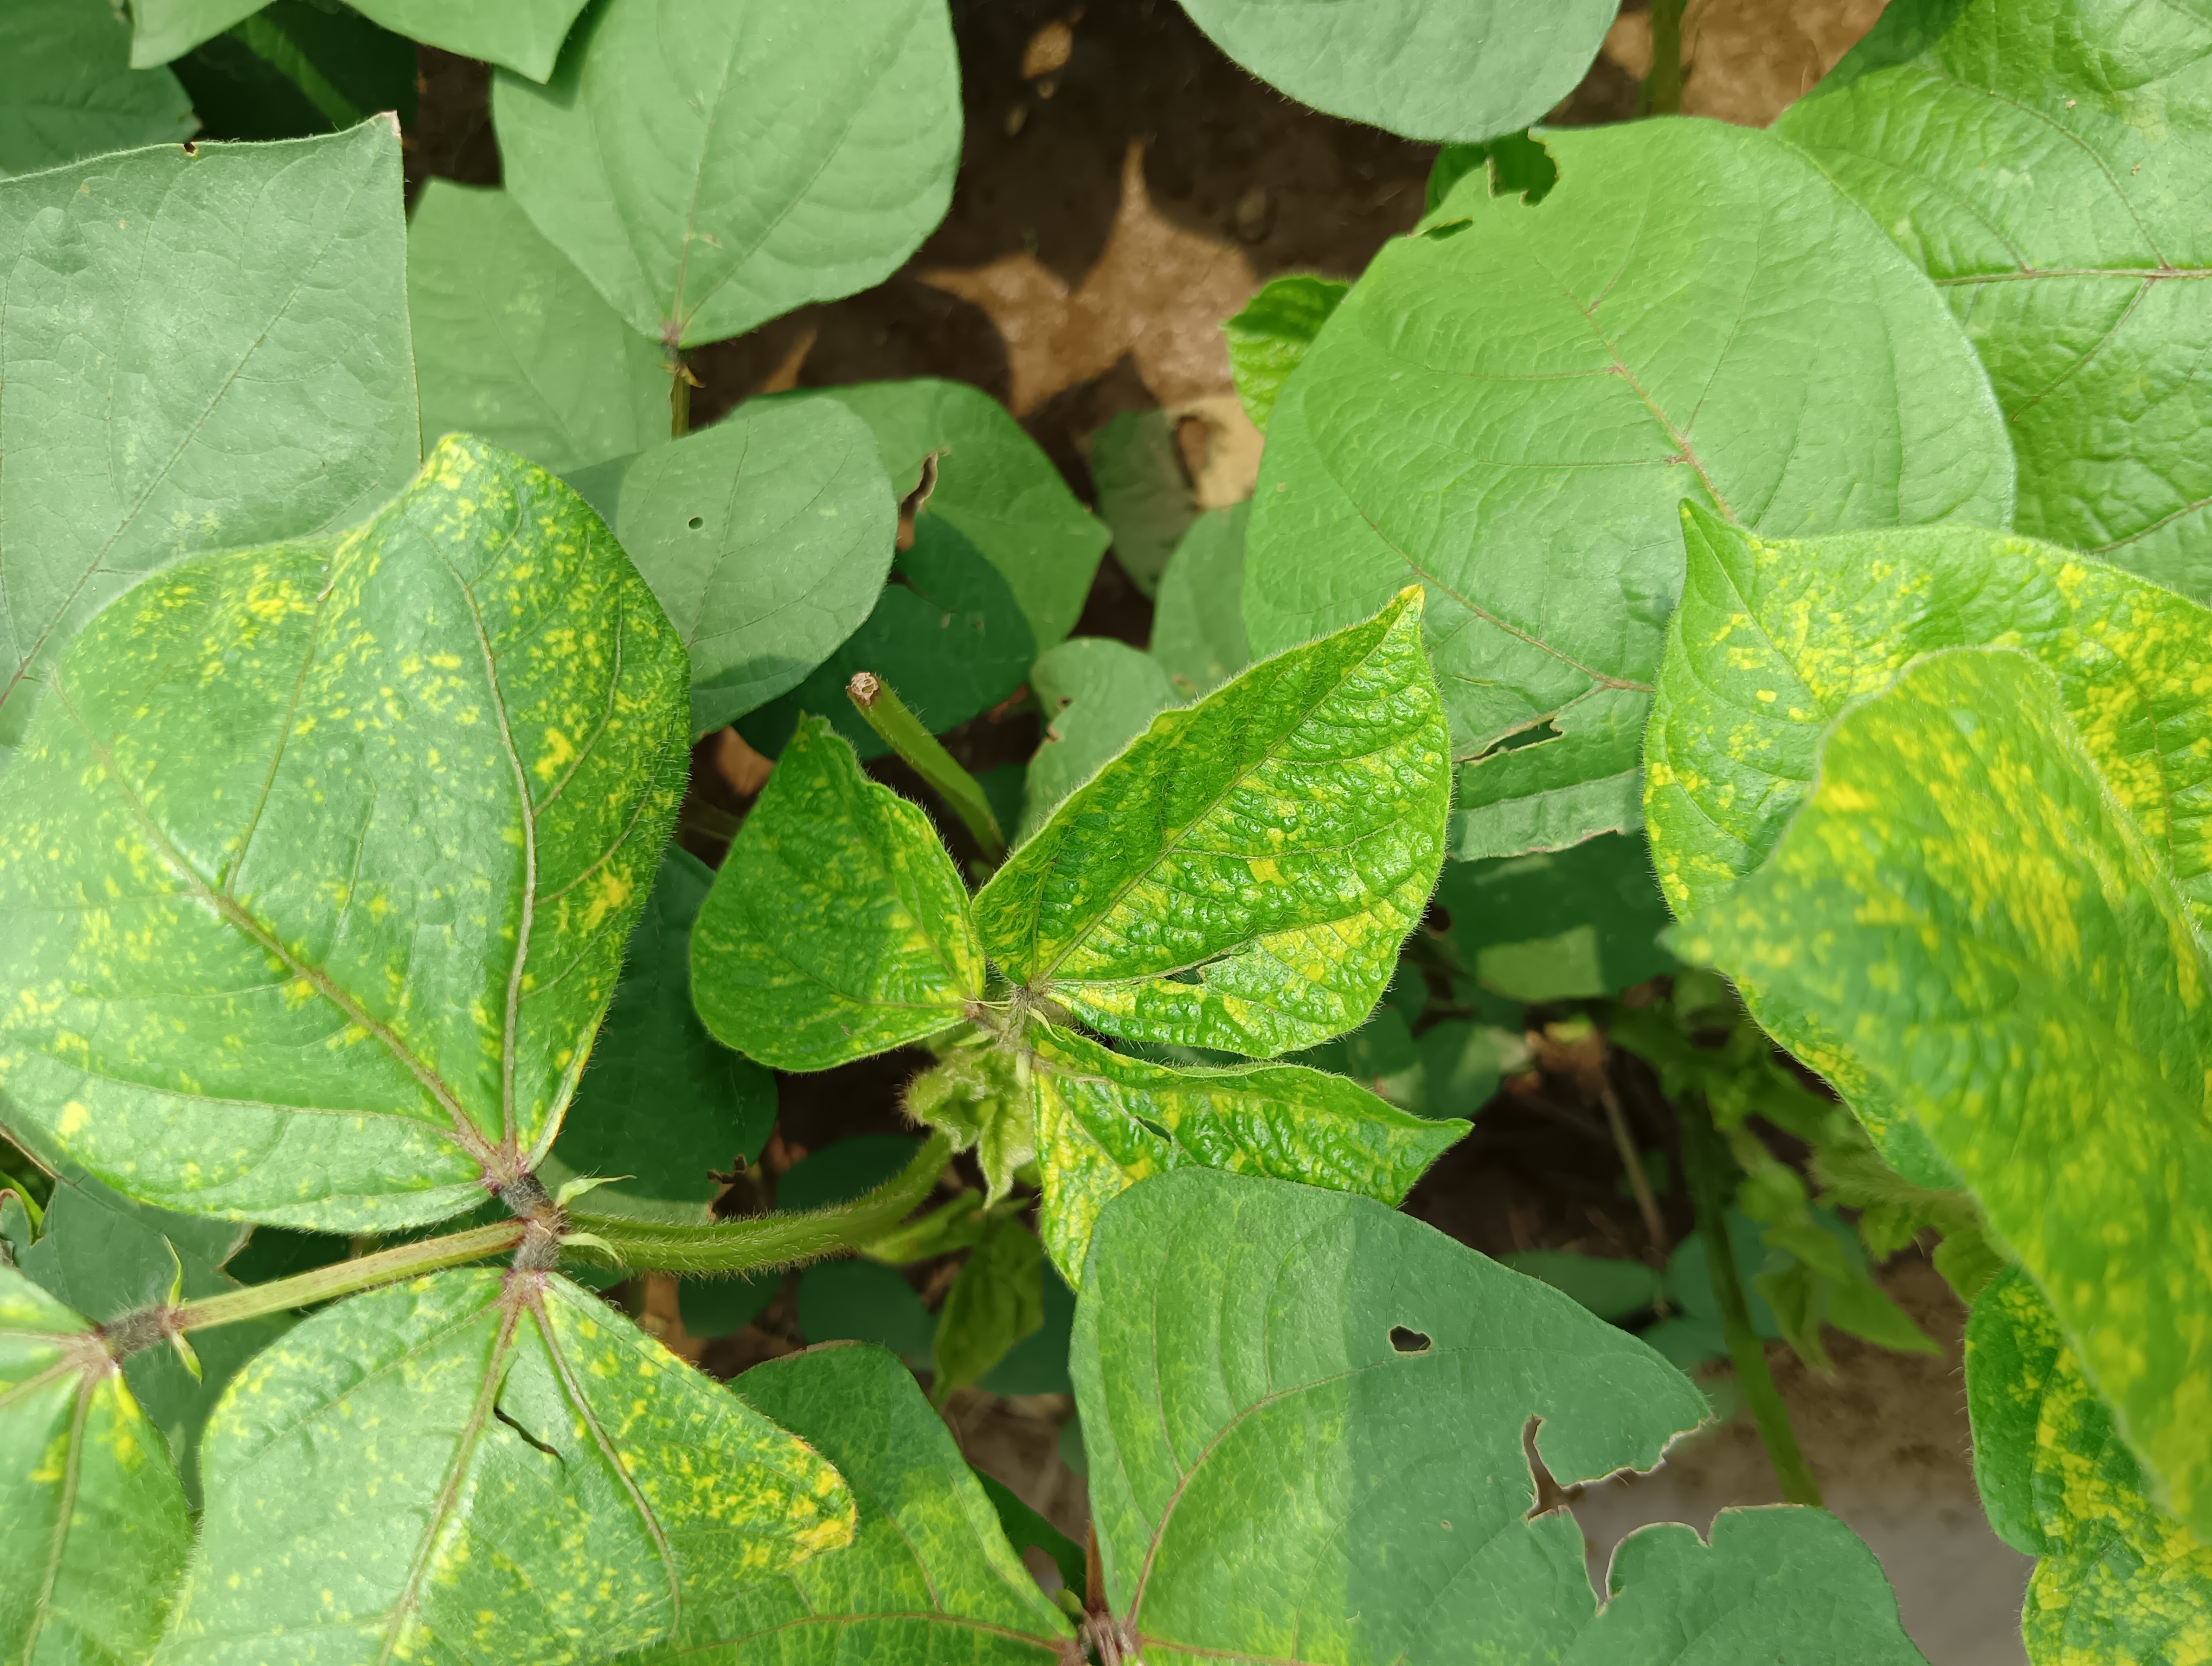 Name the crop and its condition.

mungbean, yellow mosaic
